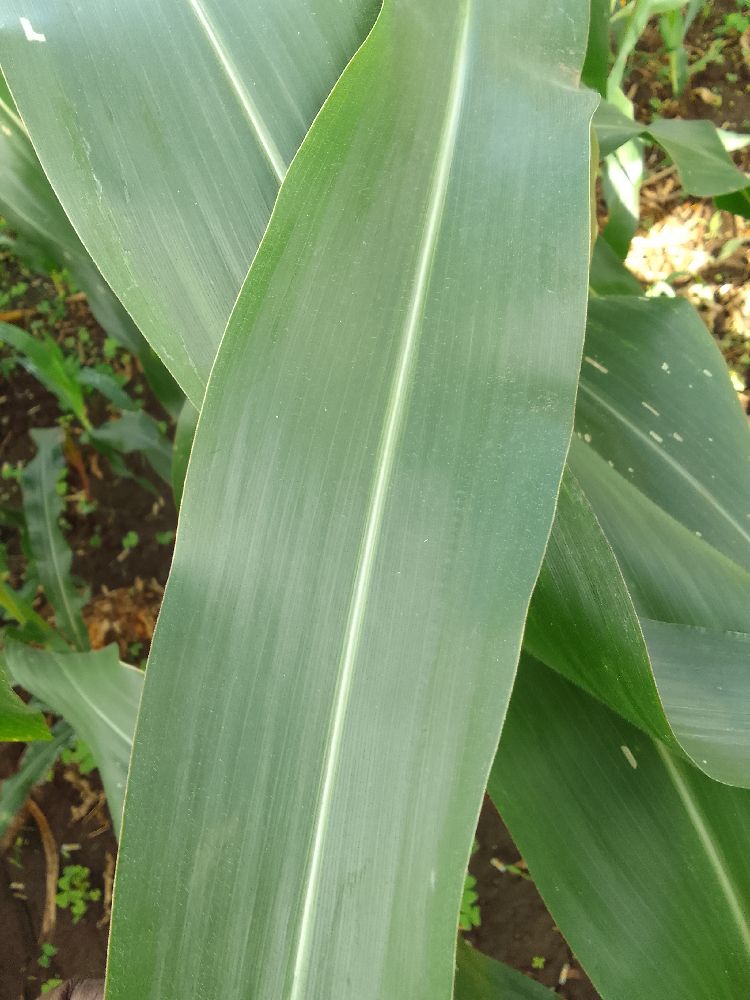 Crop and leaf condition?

maize, healthy
